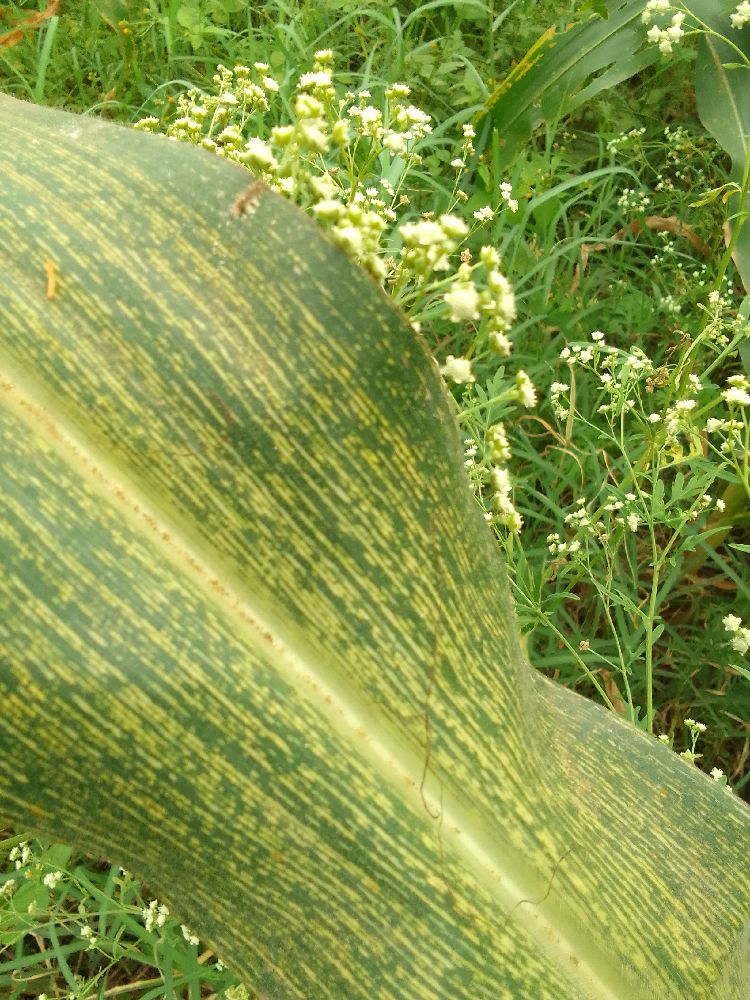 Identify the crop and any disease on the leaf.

maize, maize streak virus
